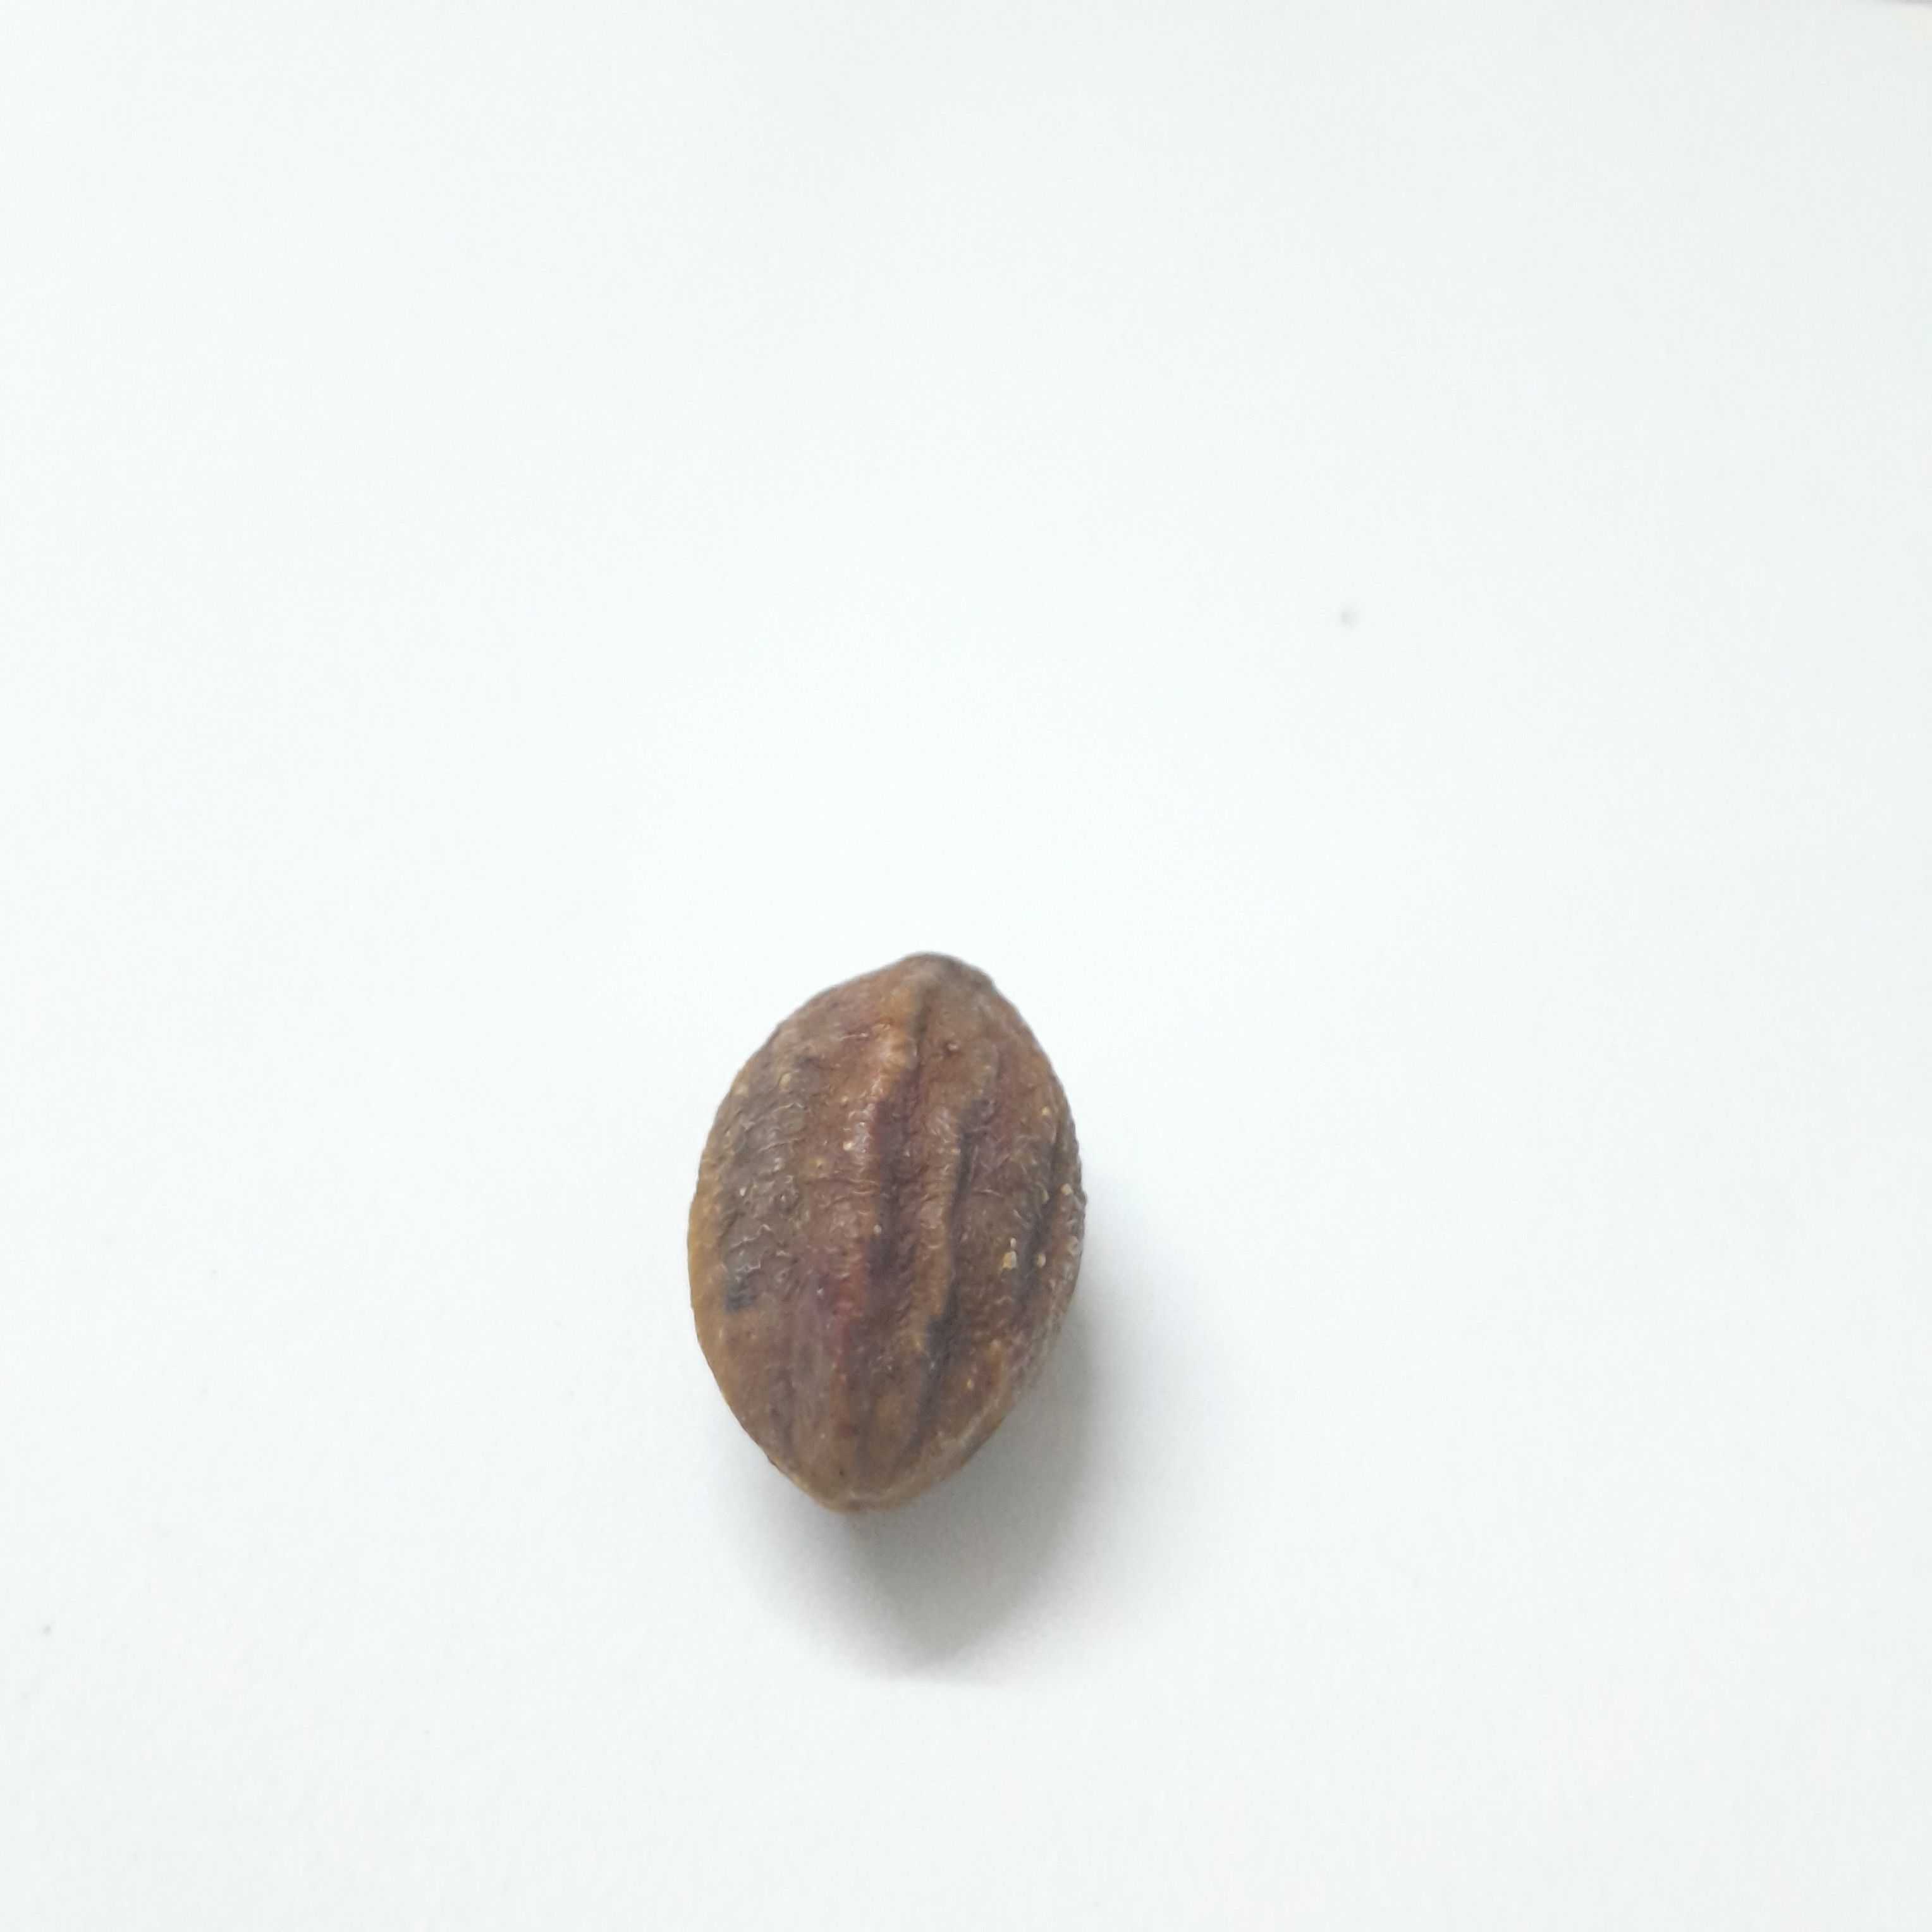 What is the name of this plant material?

hirdaa
